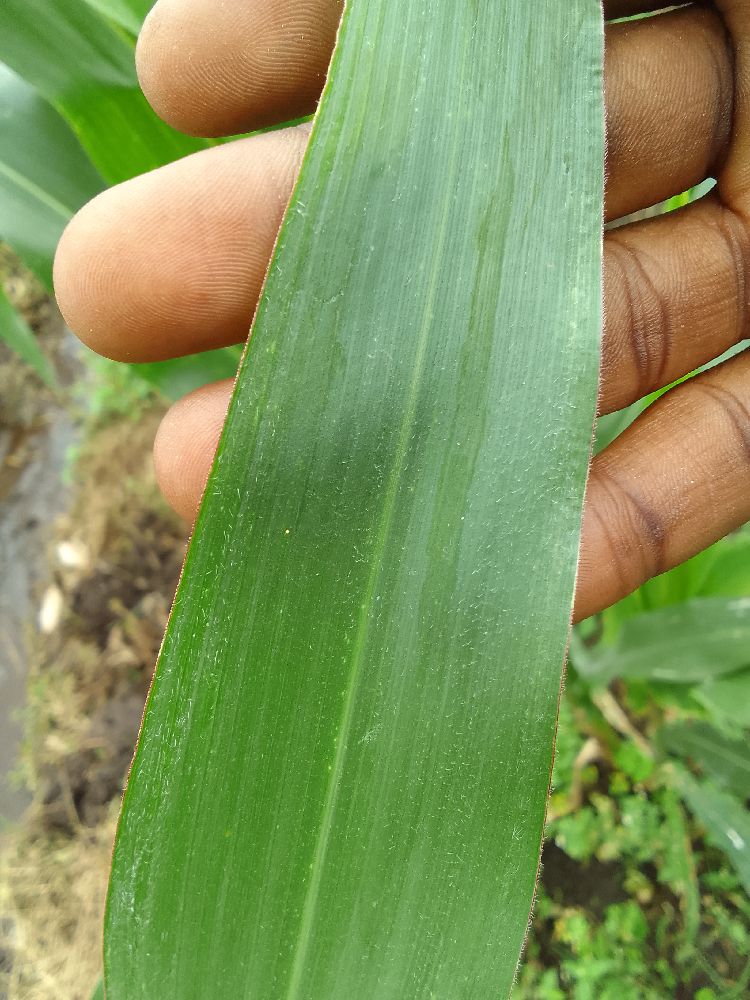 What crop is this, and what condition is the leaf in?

maize, healthy
